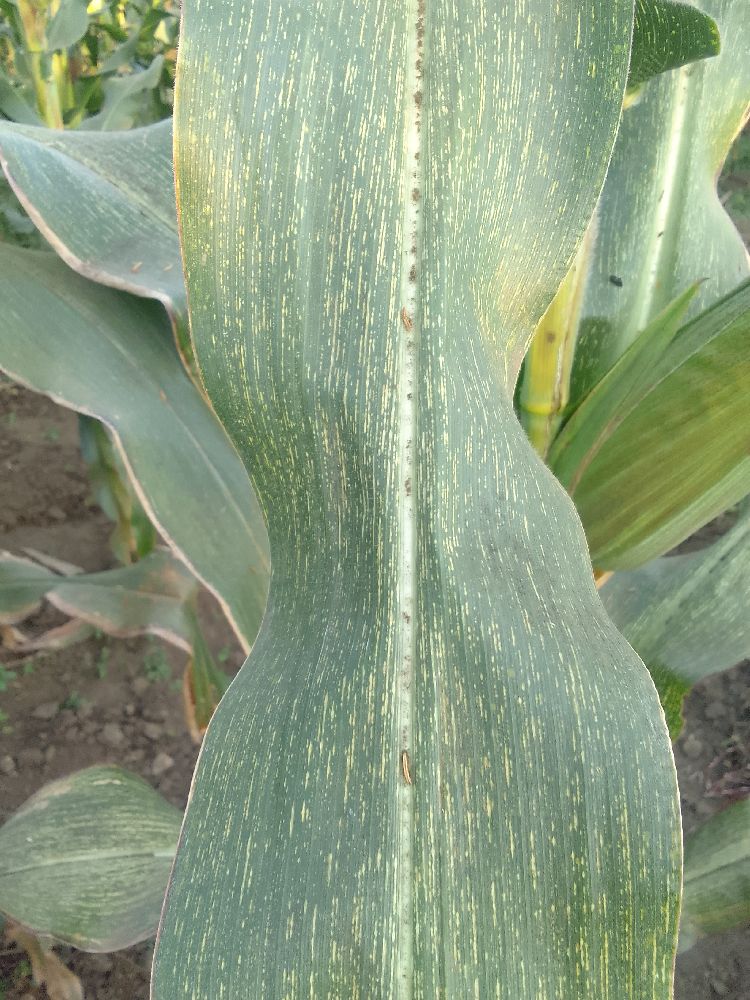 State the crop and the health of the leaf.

maize, maize streak virus
